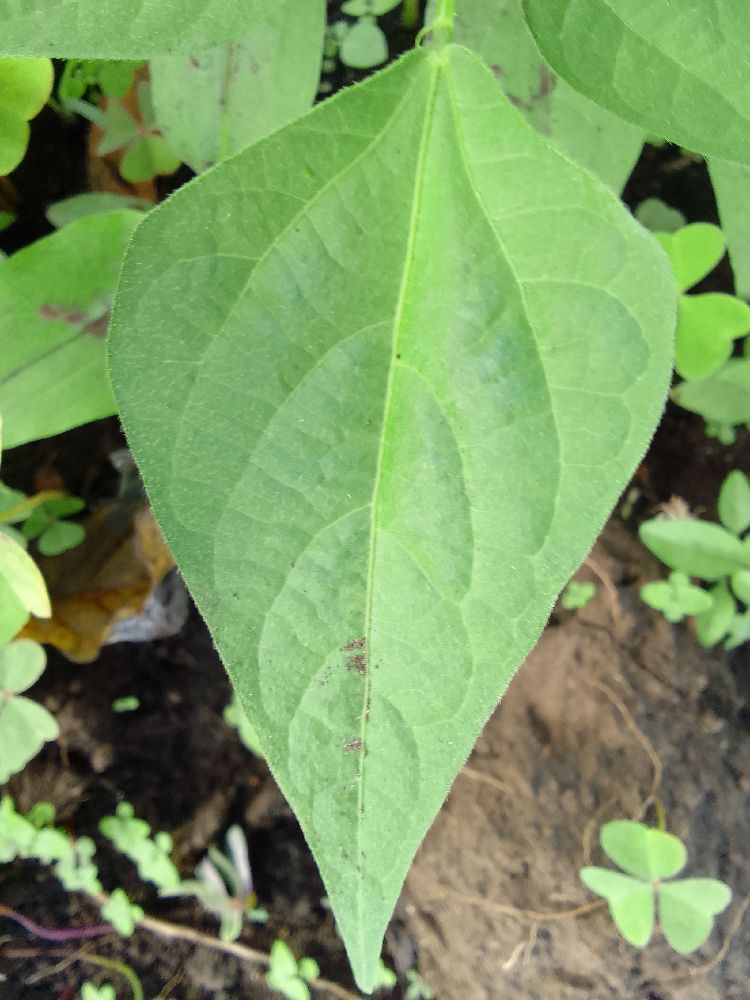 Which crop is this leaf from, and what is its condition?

common bean, healthy
